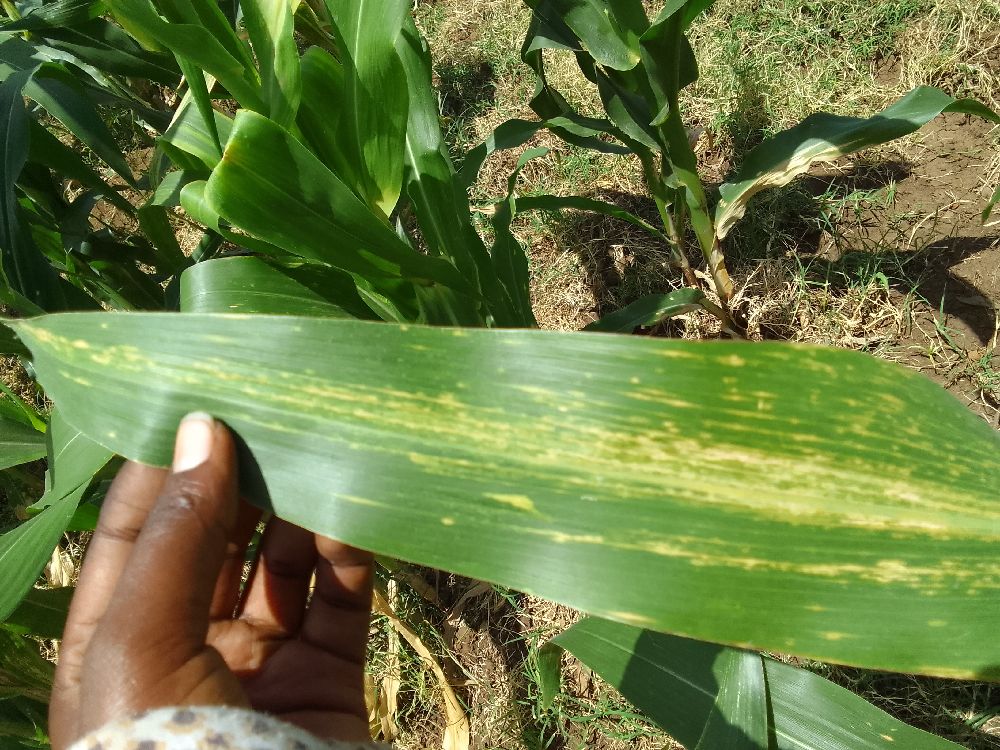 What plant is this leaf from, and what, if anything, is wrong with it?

maize, maize lethal necrosis
